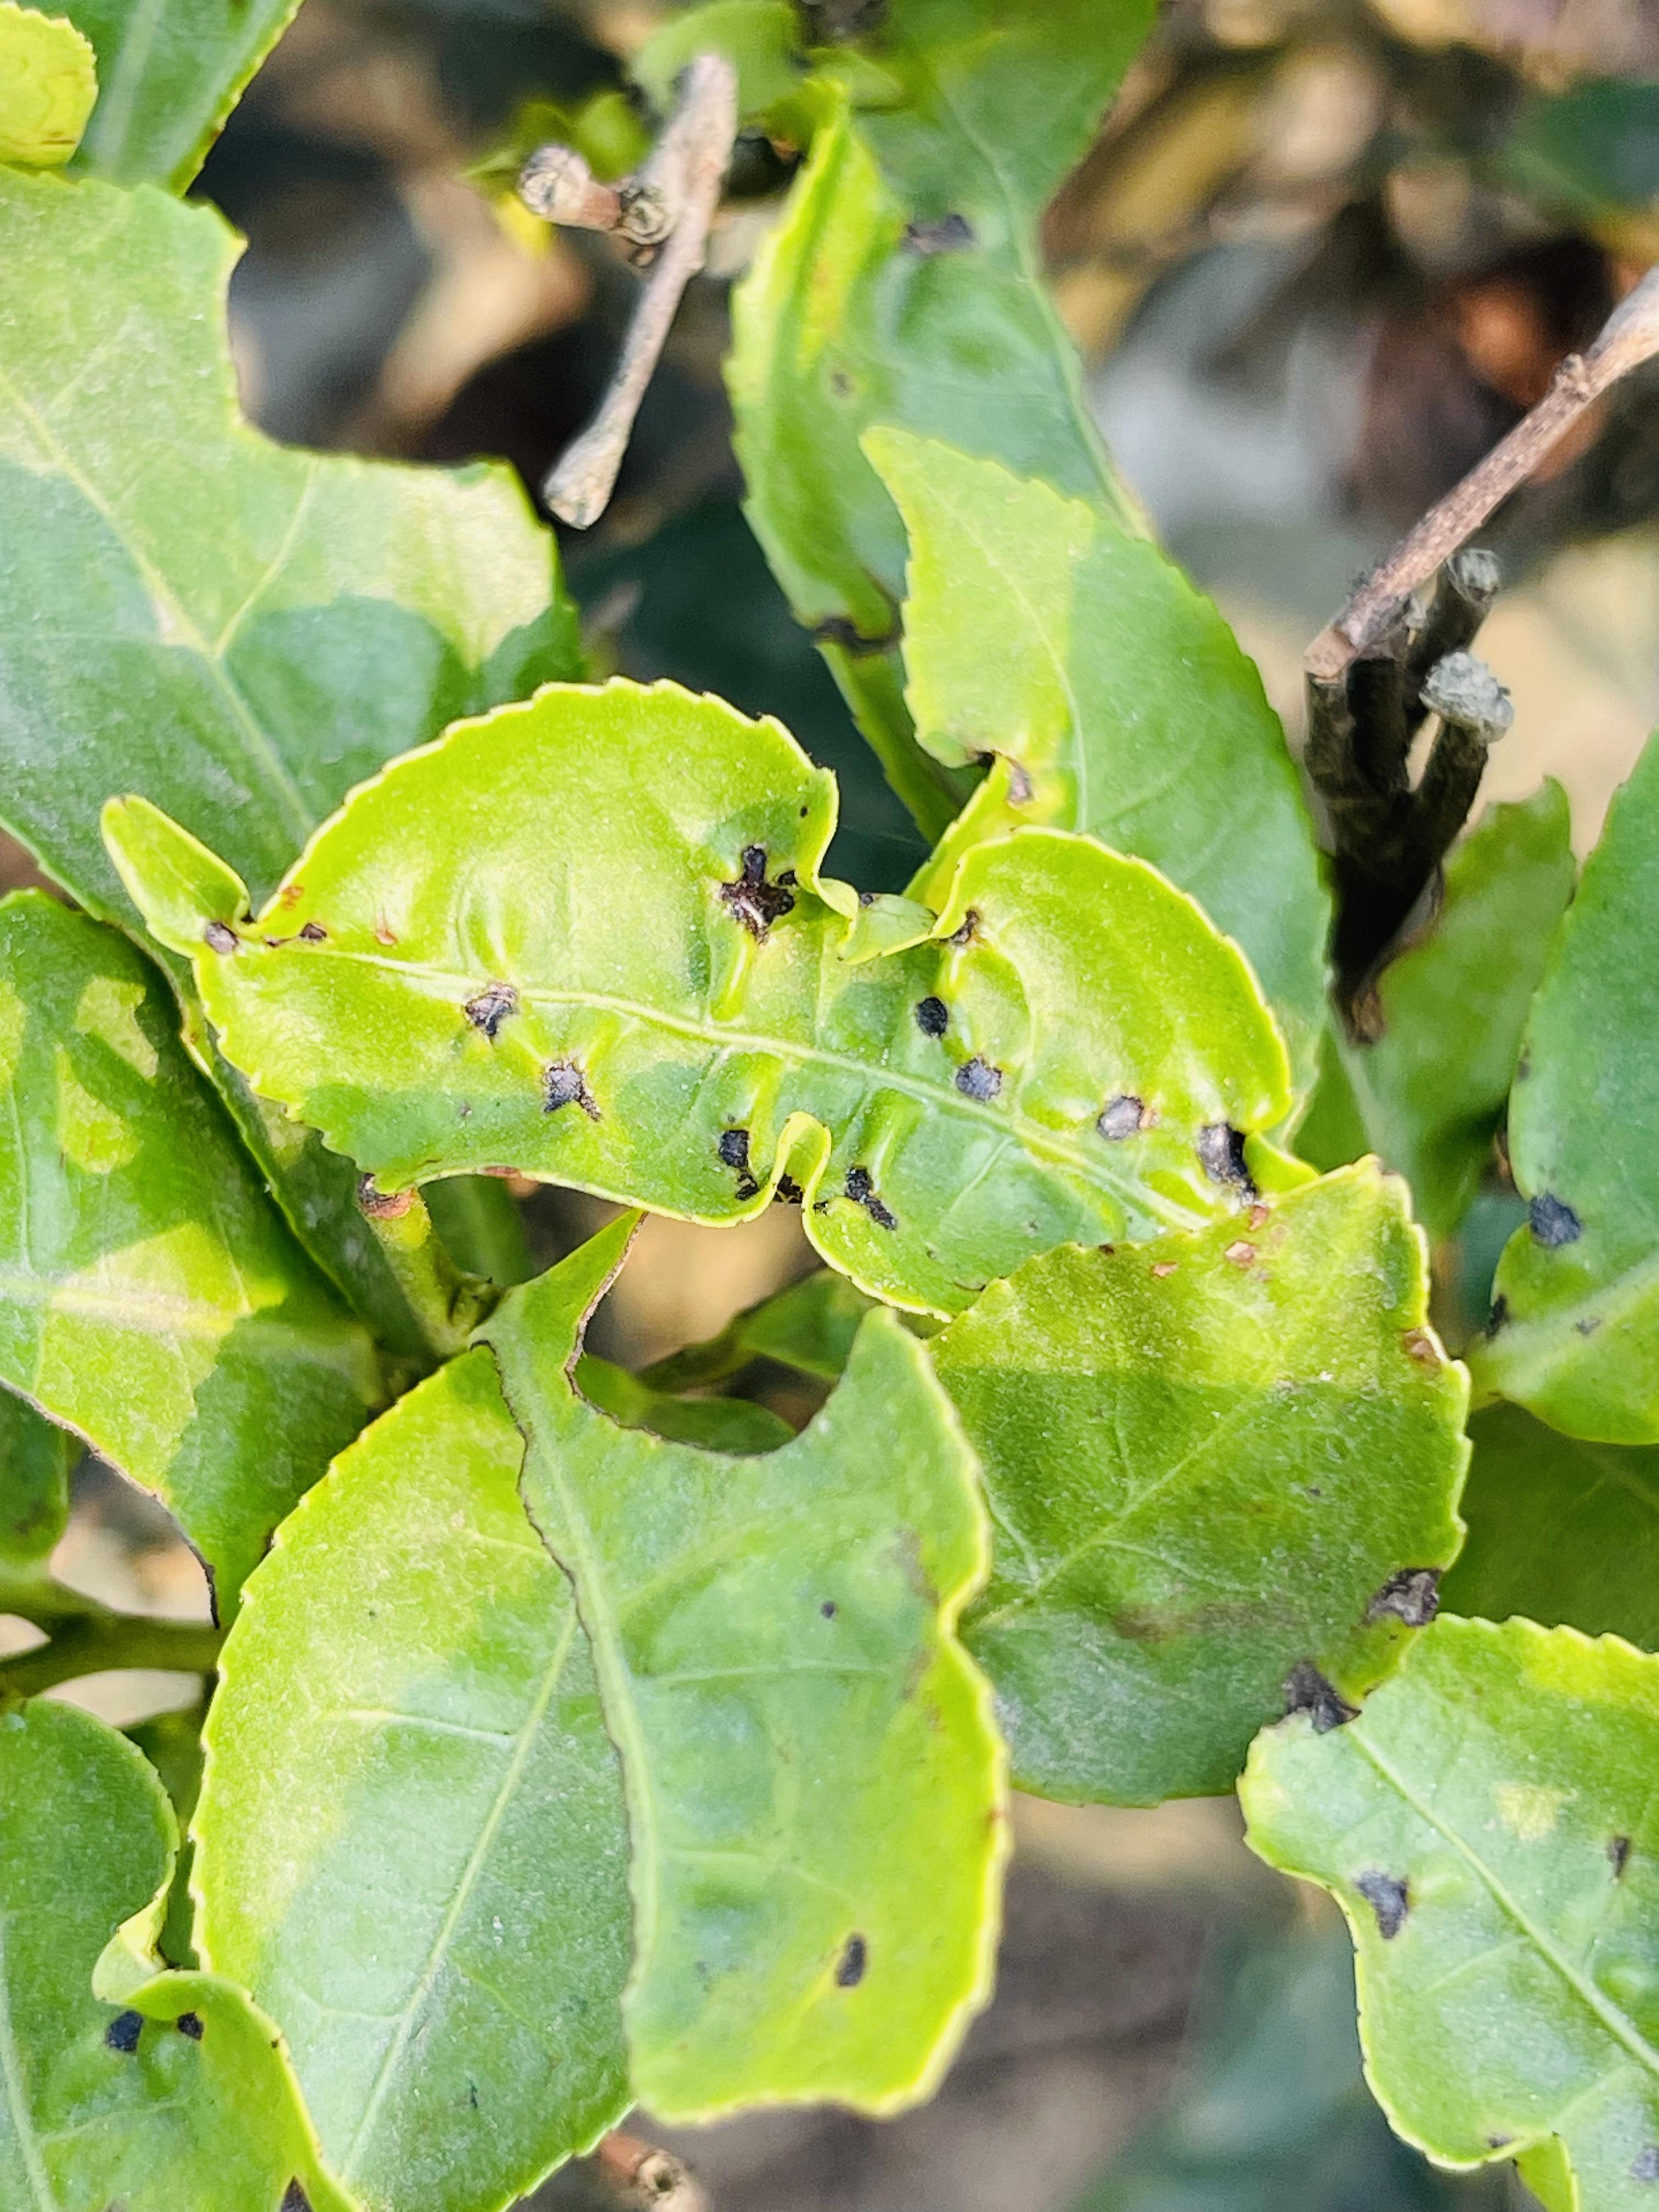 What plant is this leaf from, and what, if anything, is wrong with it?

tea, helopeltis
